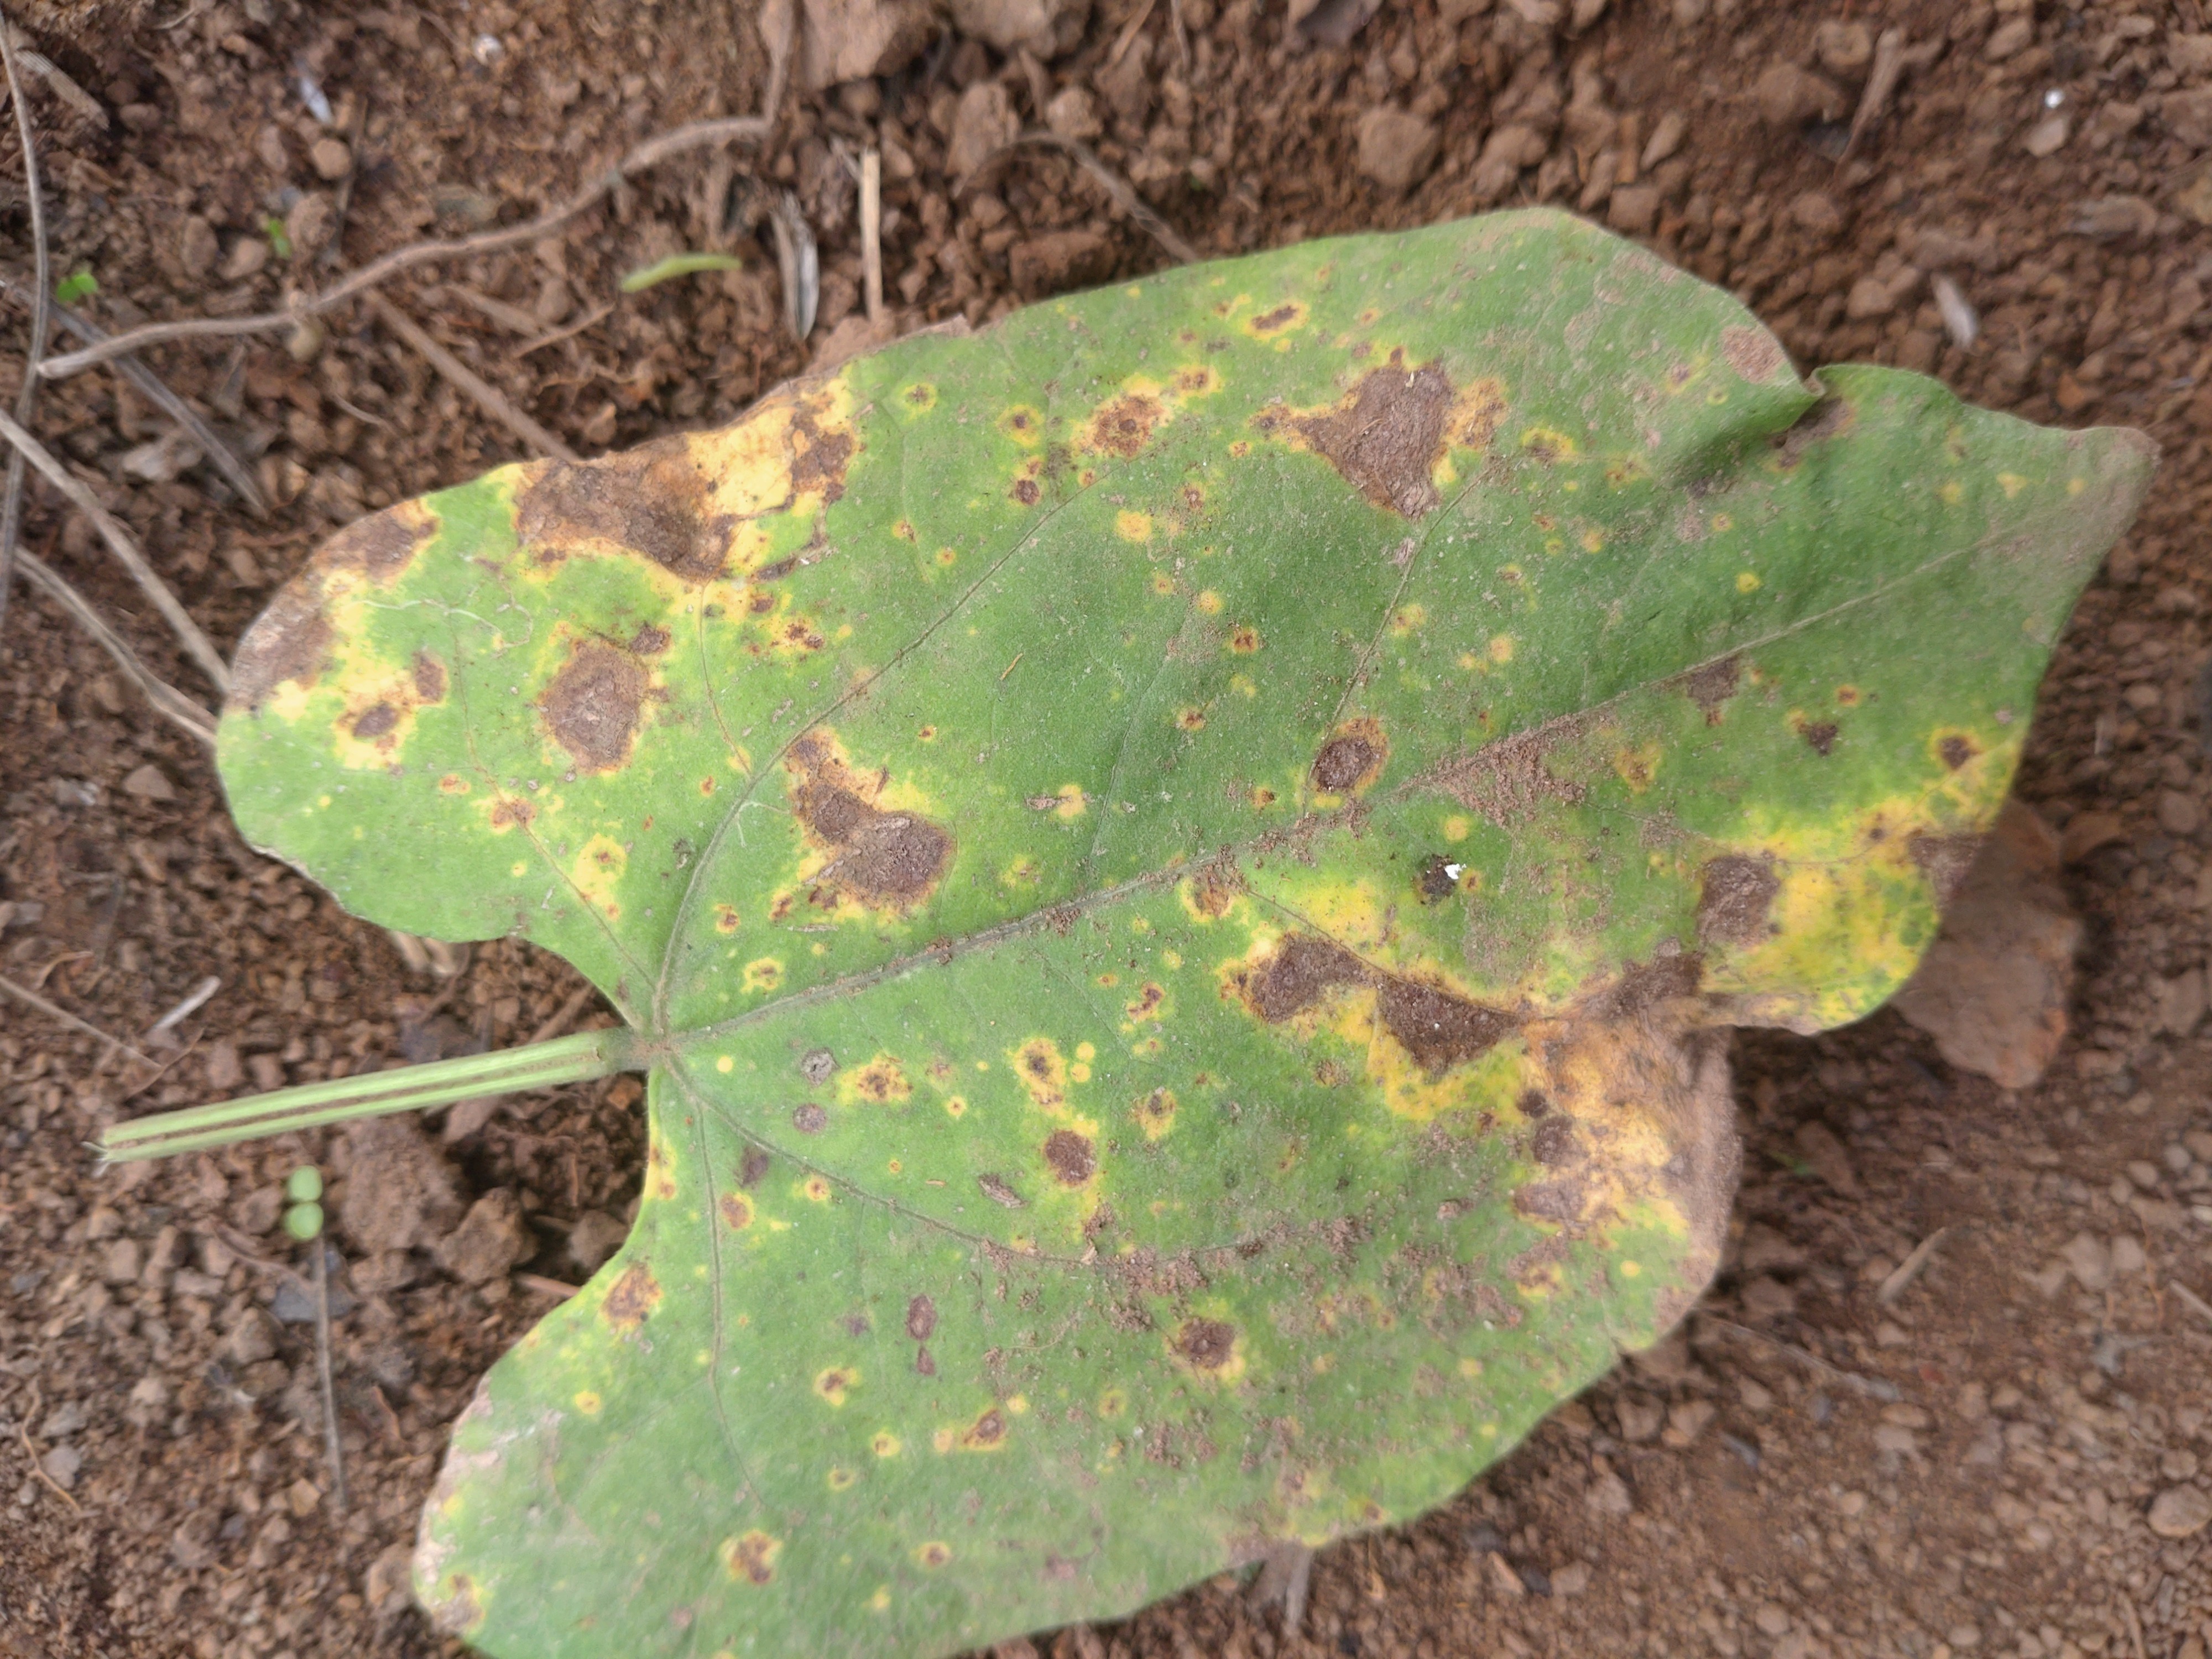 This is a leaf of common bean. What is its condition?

rust
